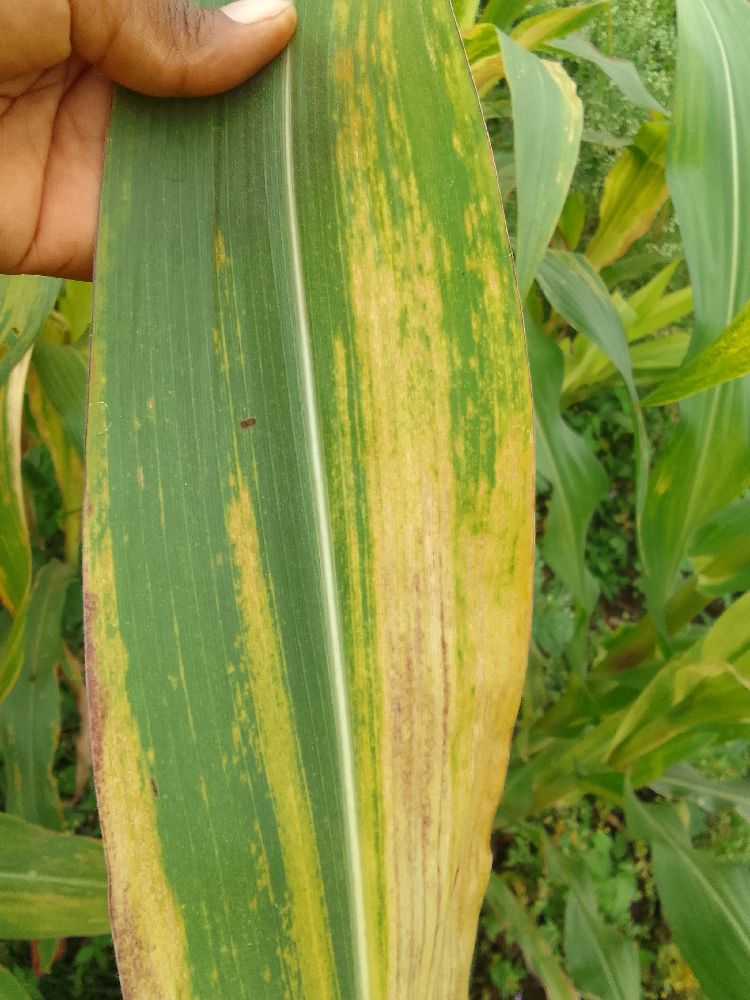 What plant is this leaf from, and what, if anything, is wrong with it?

maize, maize lethal necrosis
